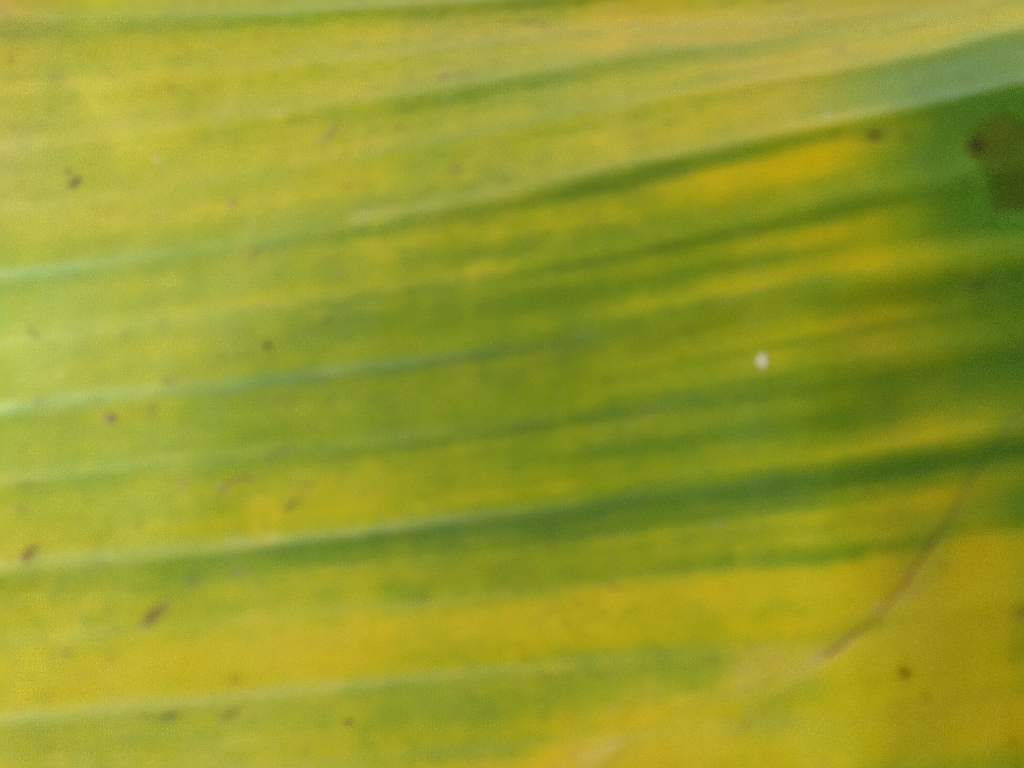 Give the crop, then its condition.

banana, fusarium wilt race 1
